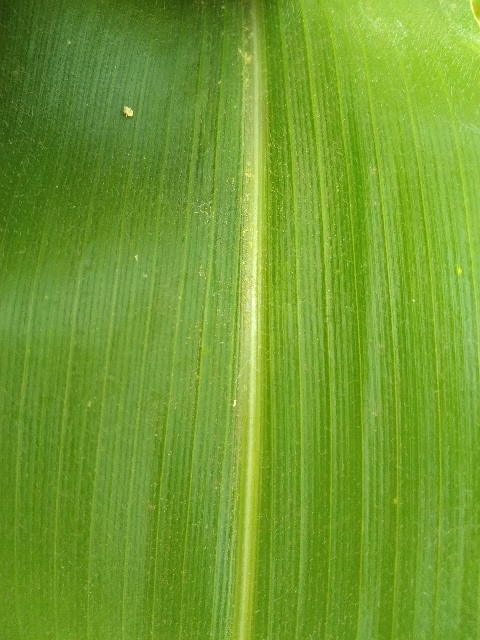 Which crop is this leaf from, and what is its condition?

maize, healthy
